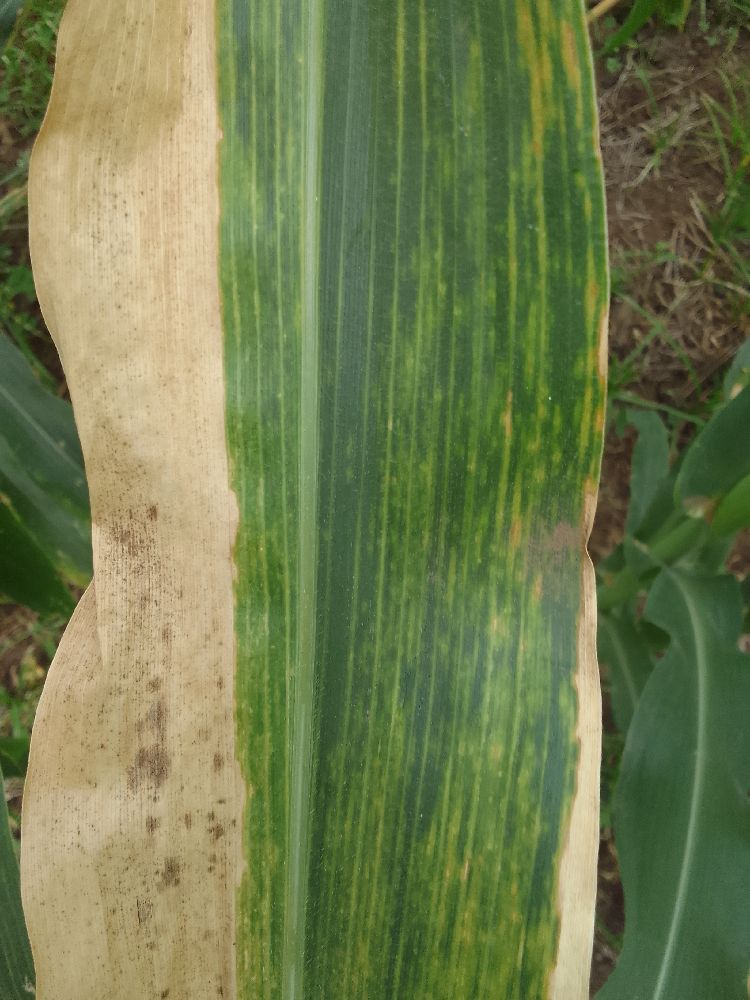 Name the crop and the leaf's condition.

maize, maize lethal necrosis
